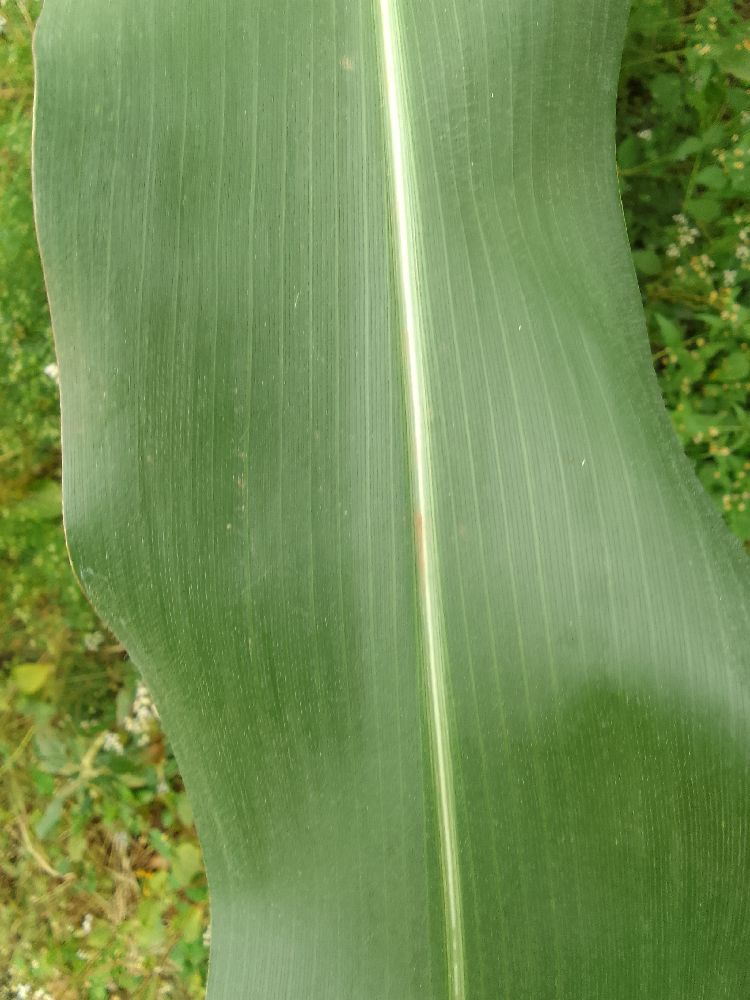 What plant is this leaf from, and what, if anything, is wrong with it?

maize, healthy
